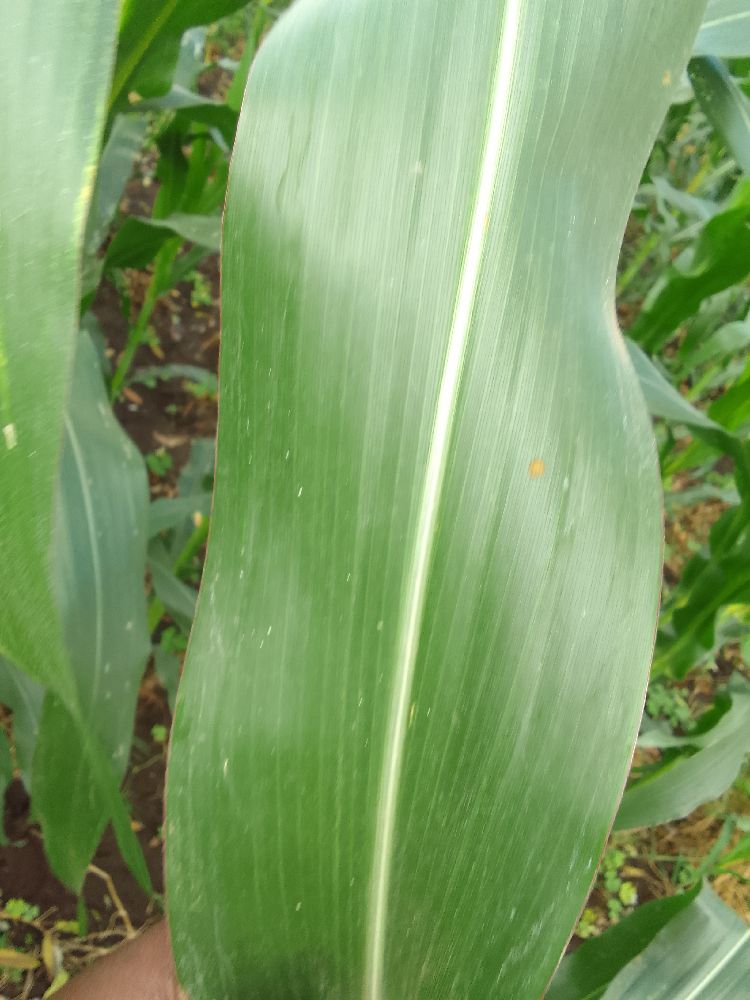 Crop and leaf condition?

maize, healthy
